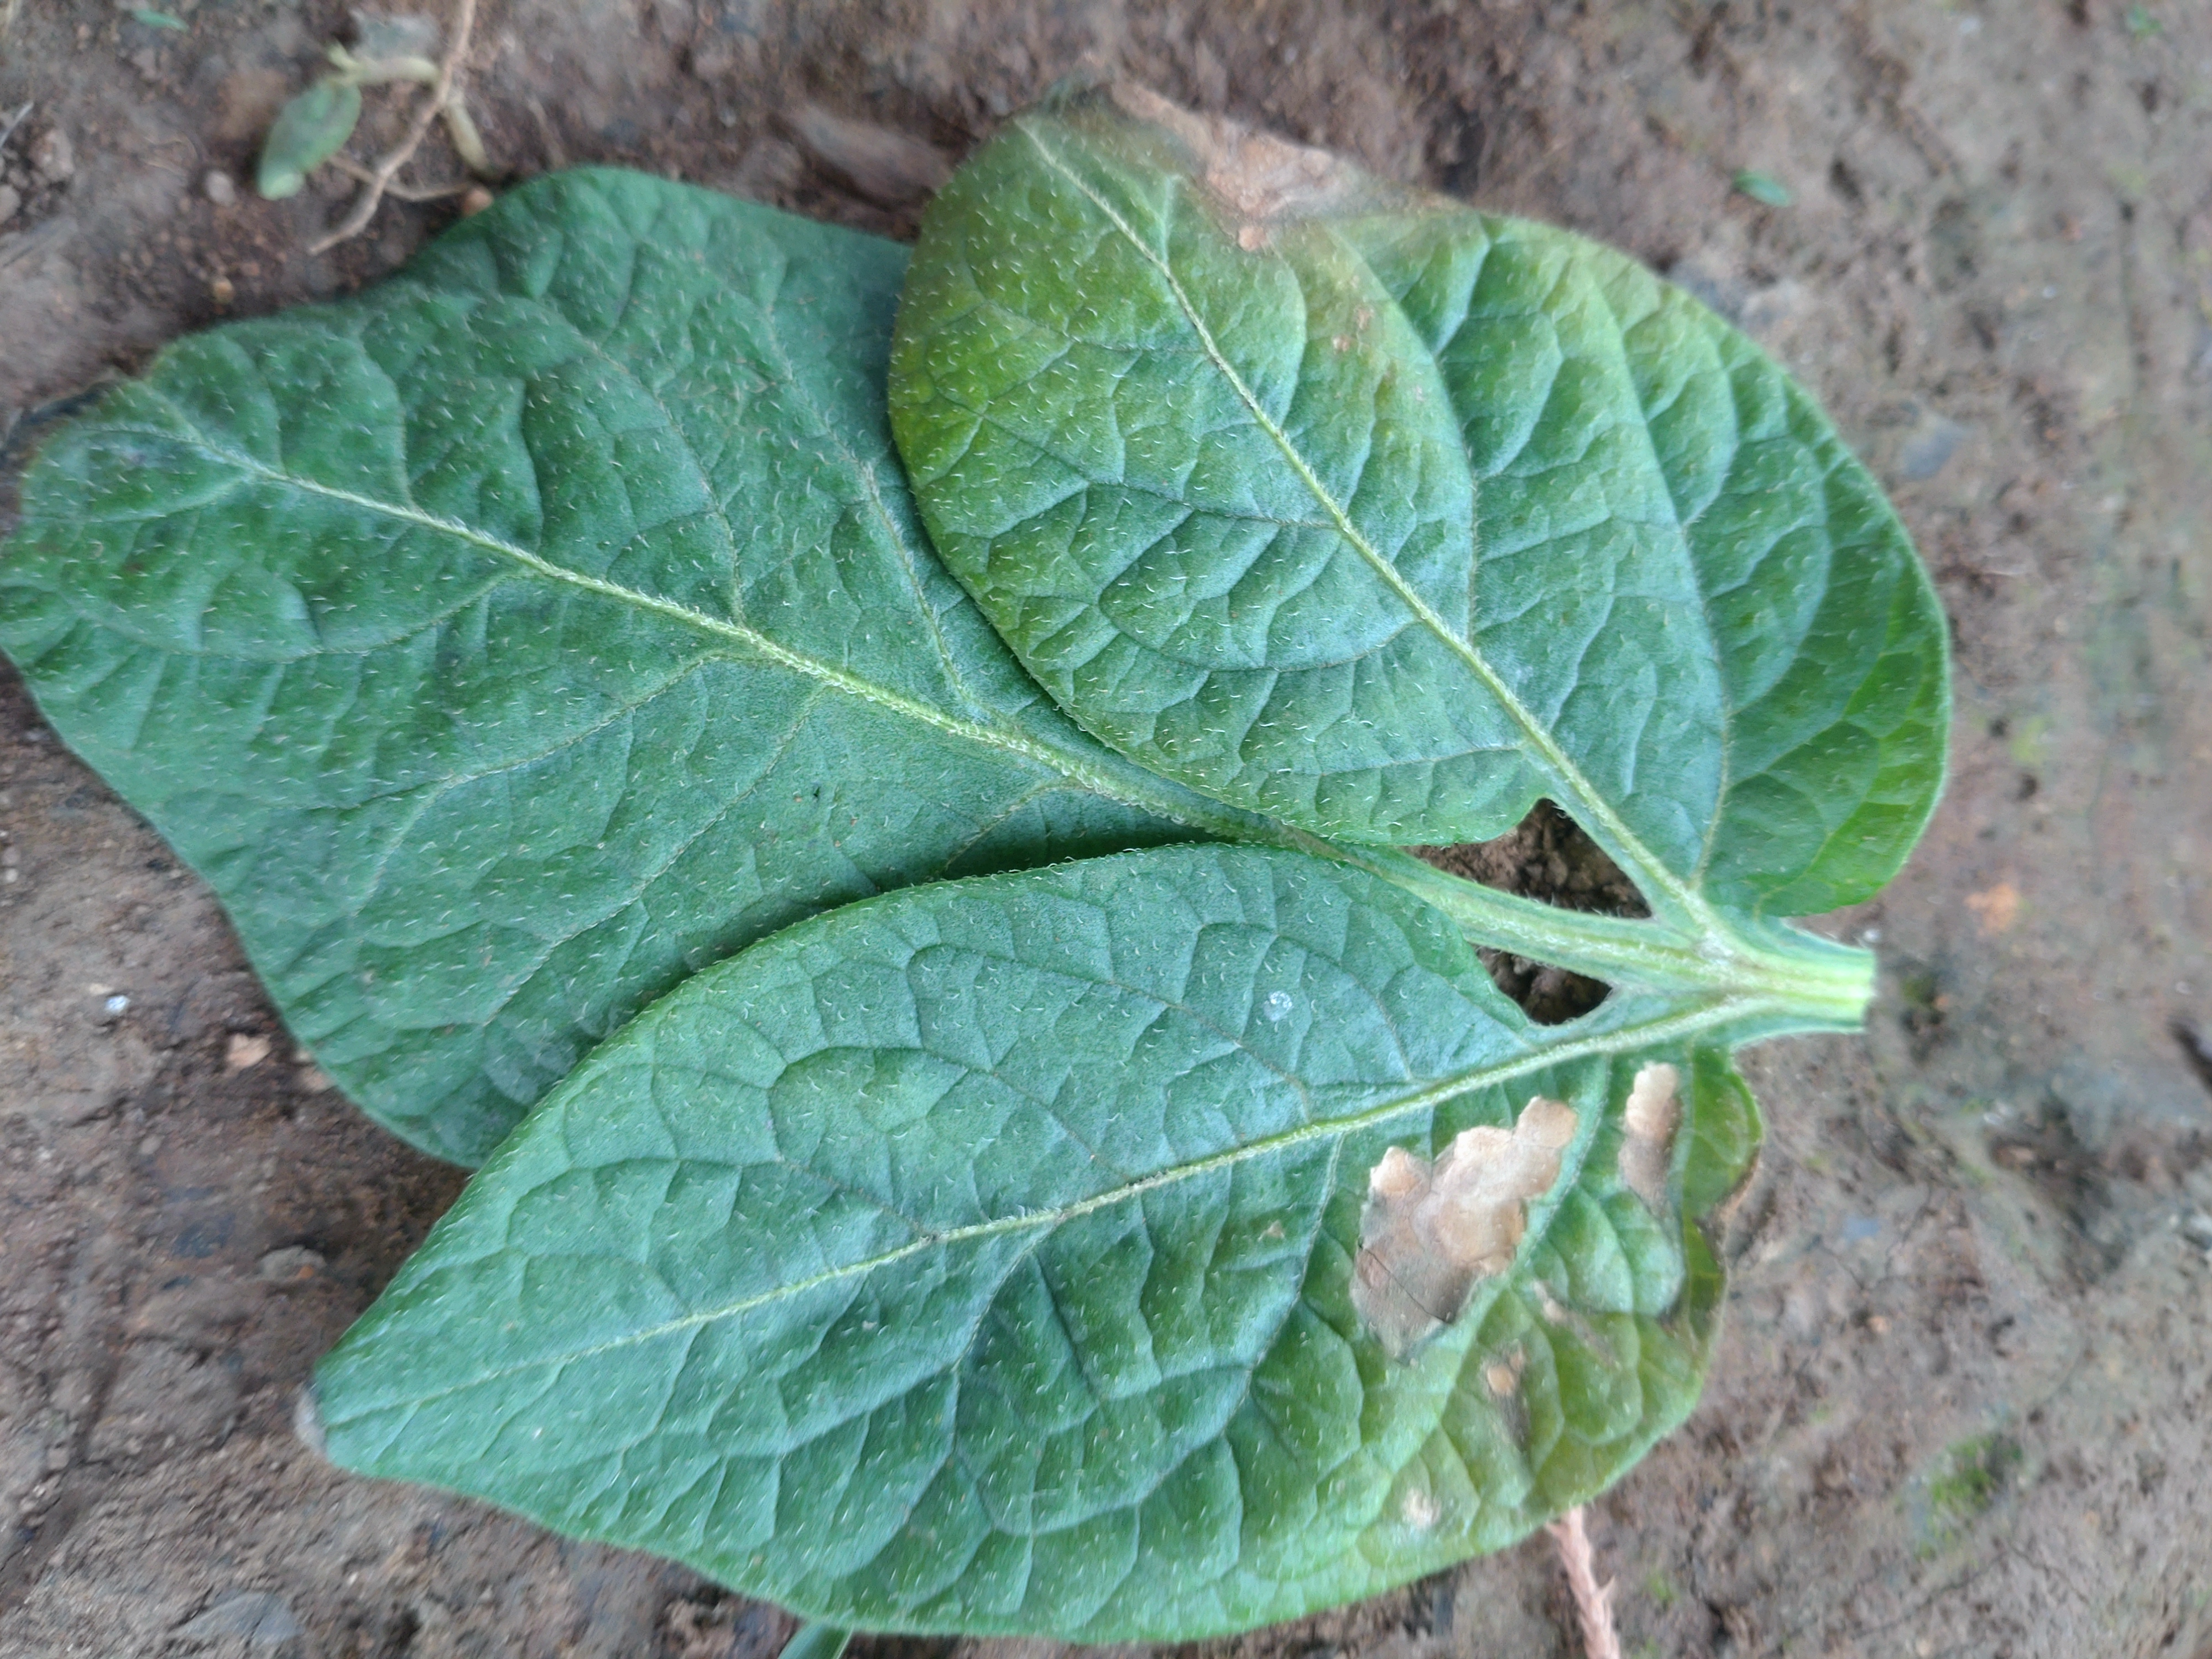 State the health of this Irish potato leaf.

early blight
